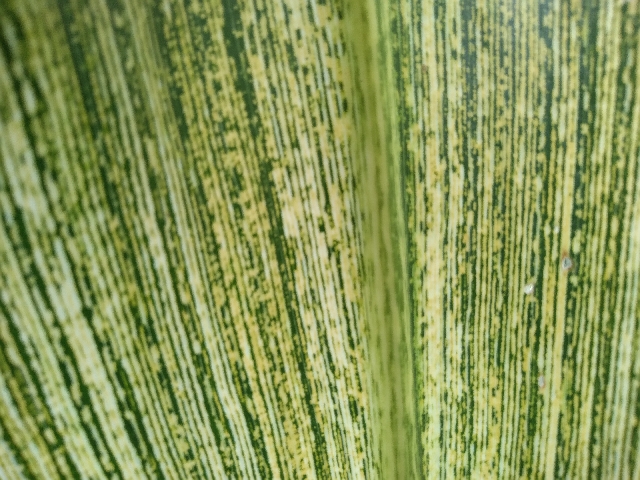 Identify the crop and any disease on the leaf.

maize, maize streak virus
